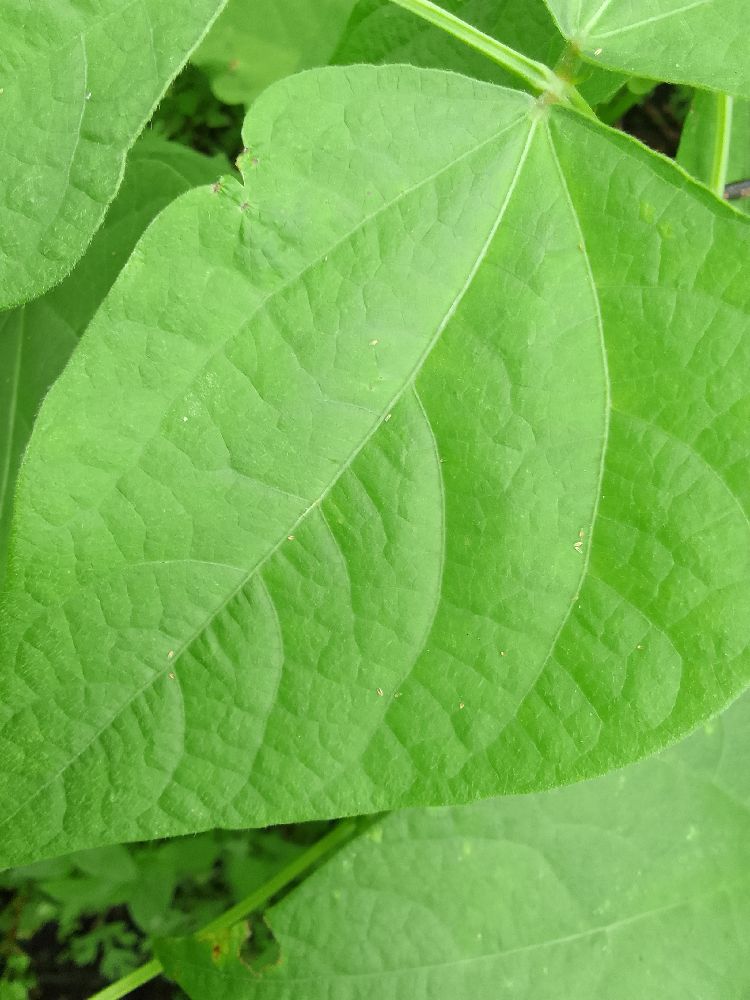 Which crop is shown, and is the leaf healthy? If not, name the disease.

common bean, healthy
